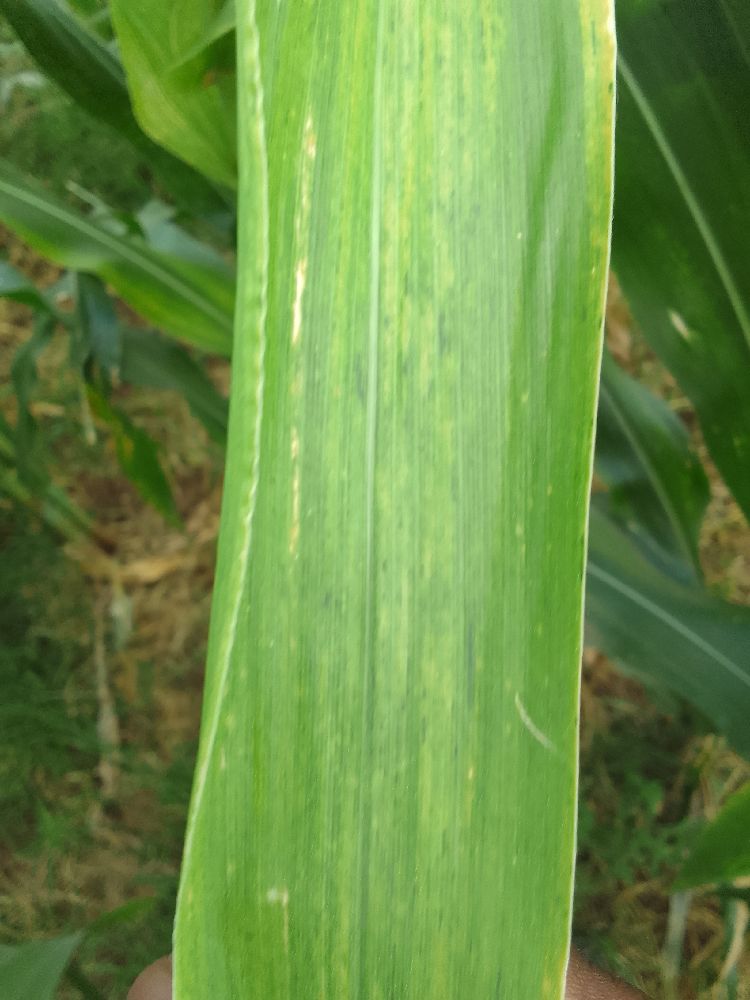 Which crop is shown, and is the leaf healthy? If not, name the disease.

maize, maize lethal necrosis
